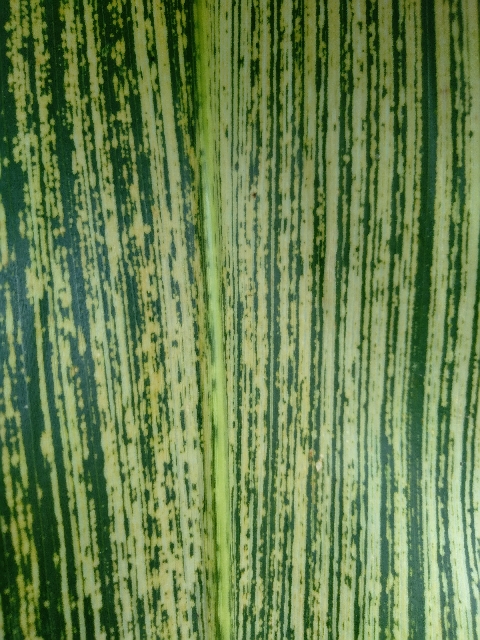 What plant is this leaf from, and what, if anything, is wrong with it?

maize, maize streak virus
